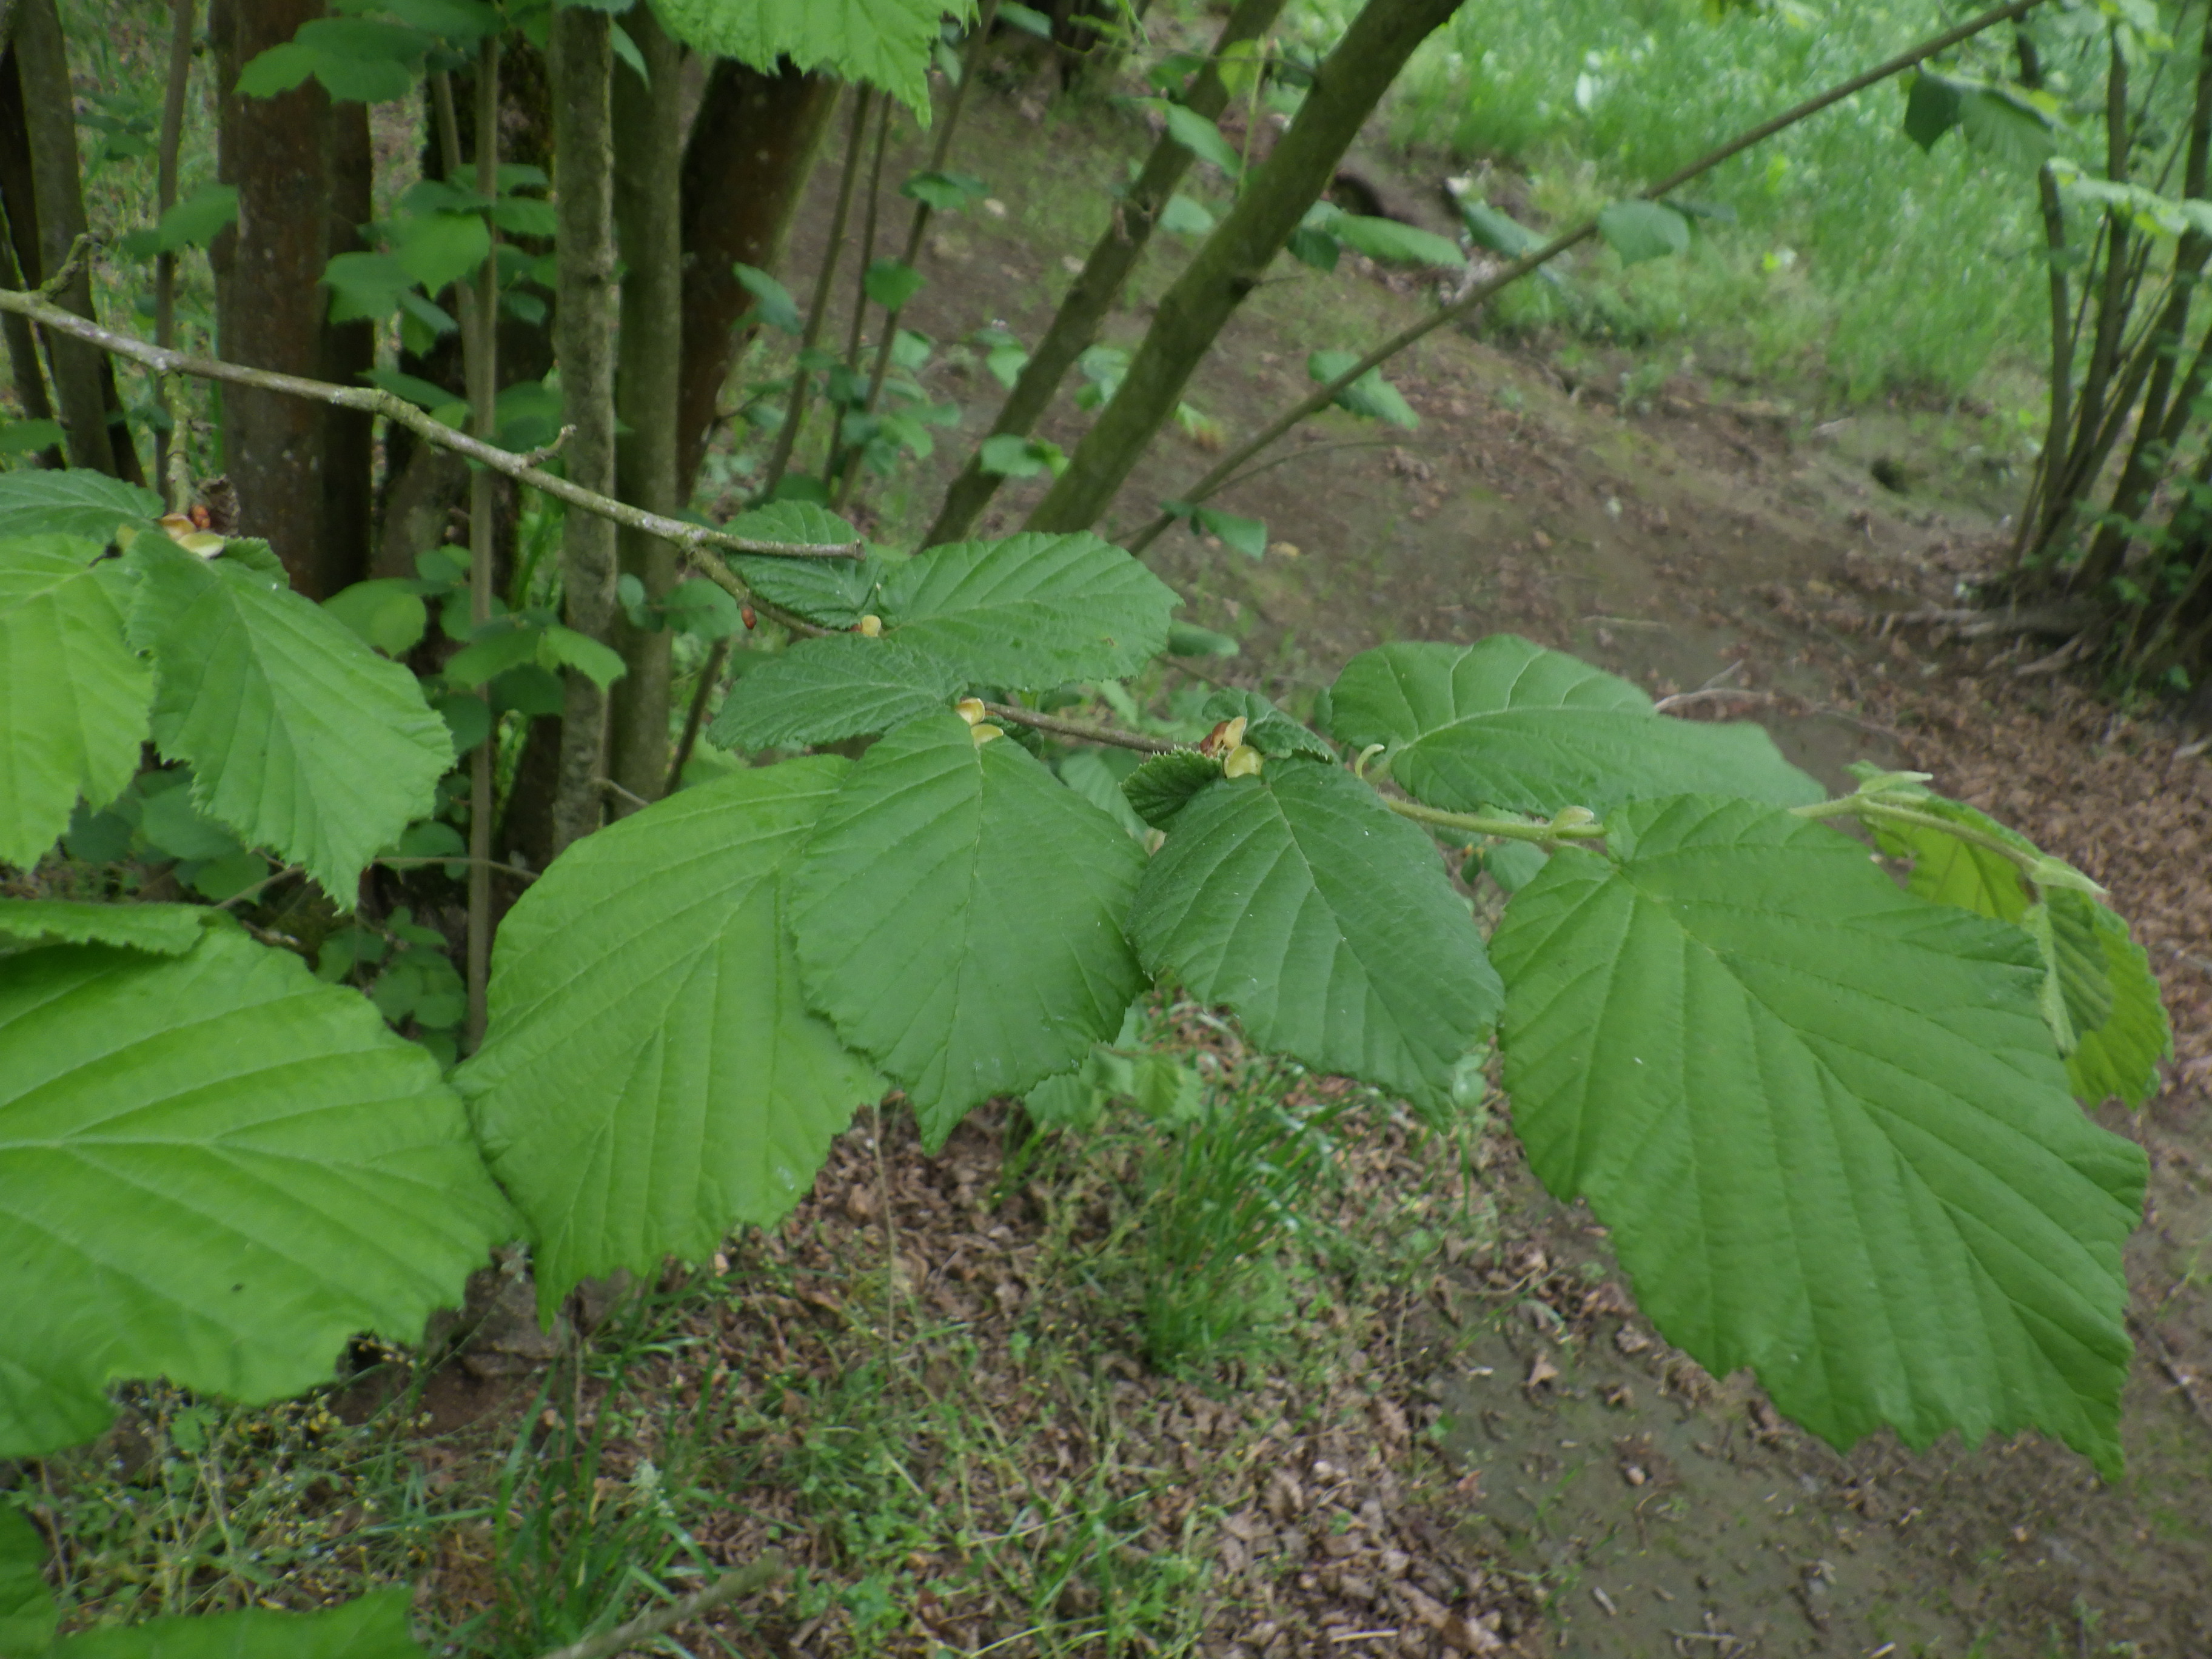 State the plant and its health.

hazel, healthy
